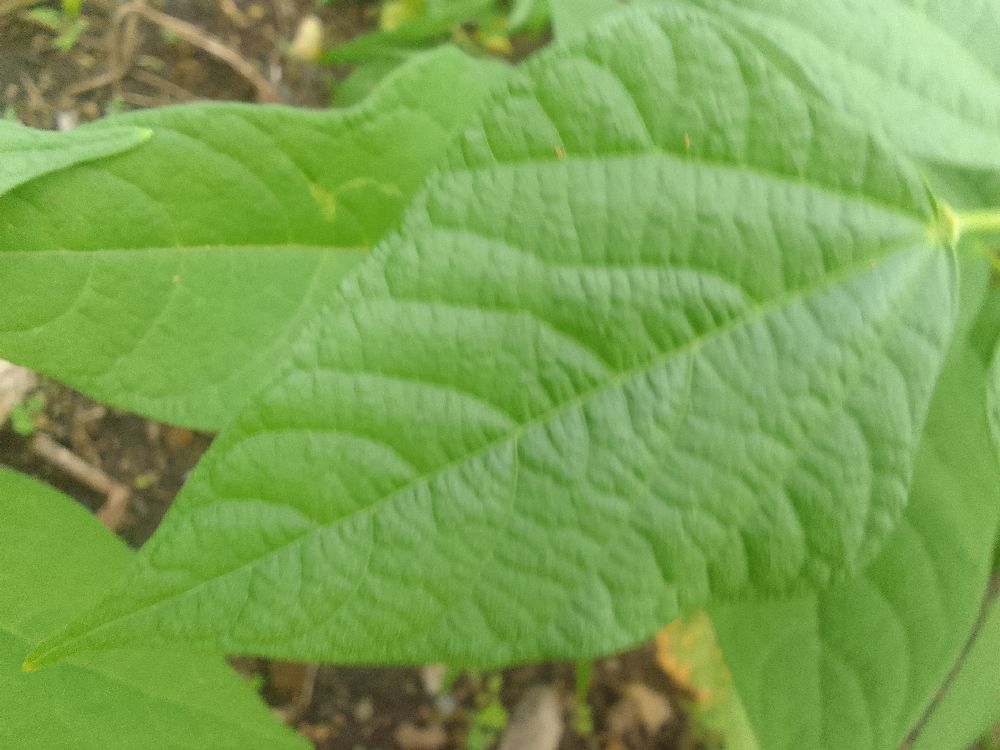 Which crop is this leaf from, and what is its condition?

common bean, healthy
